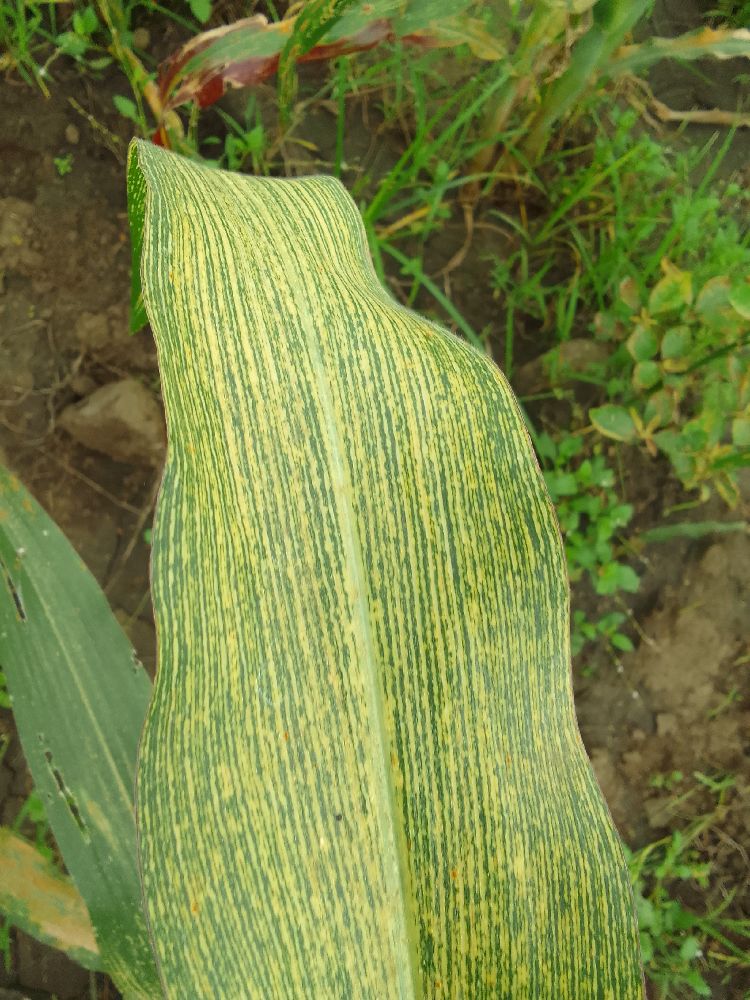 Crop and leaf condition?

maize, maize streak virus
